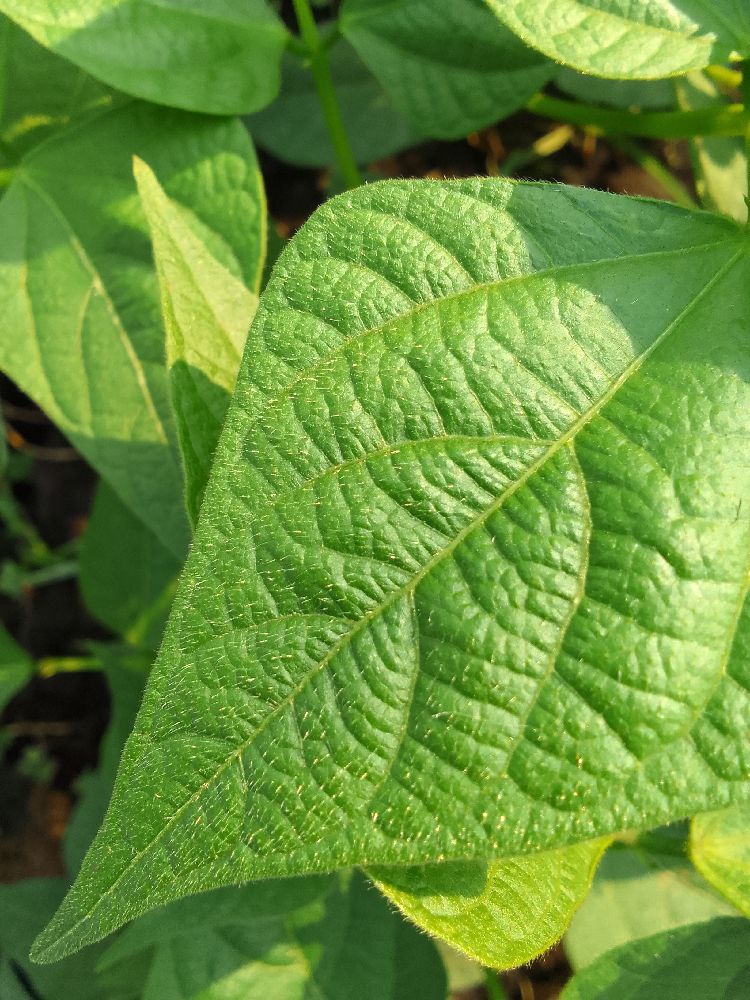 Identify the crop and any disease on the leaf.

common bean, healthy
